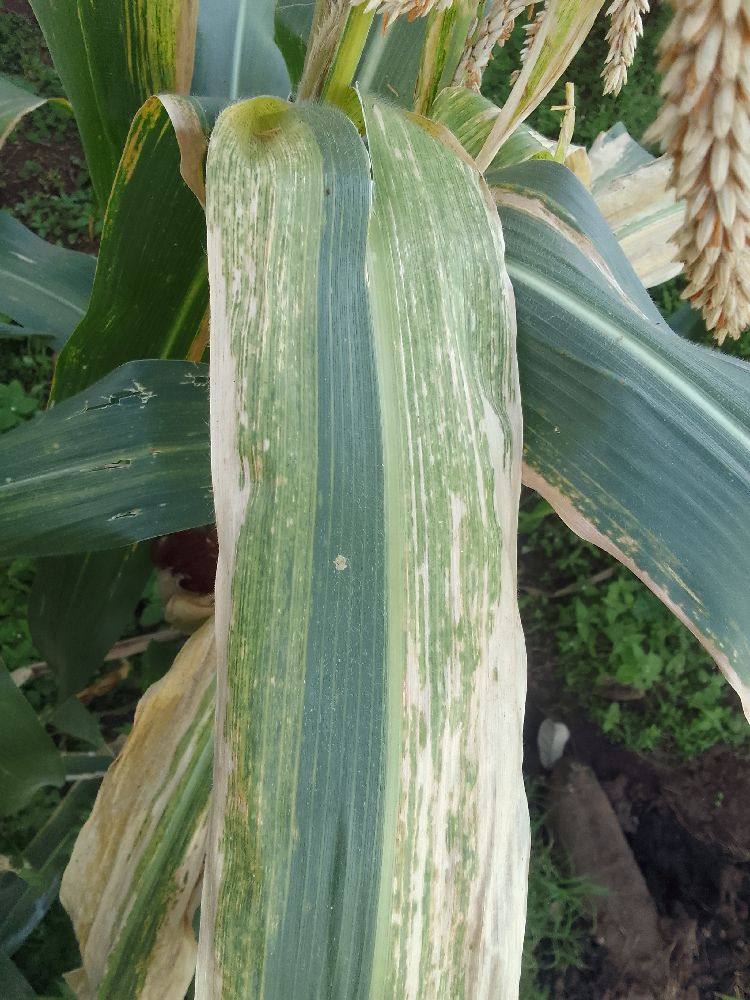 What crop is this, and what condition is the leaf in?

maize, maize lethal necrosis
